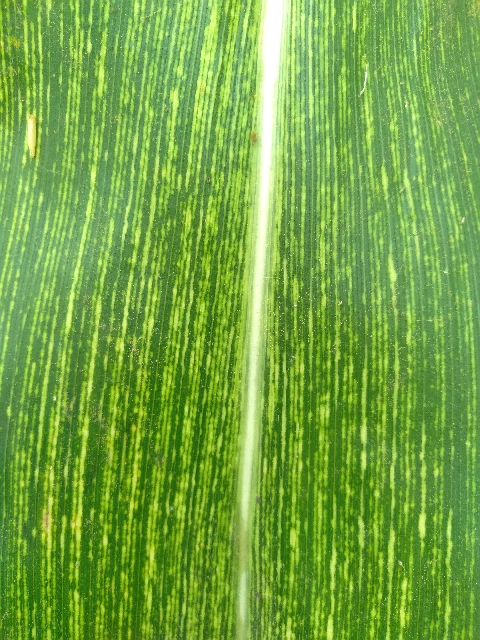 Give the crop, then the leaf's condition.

maize, maize streak virus
